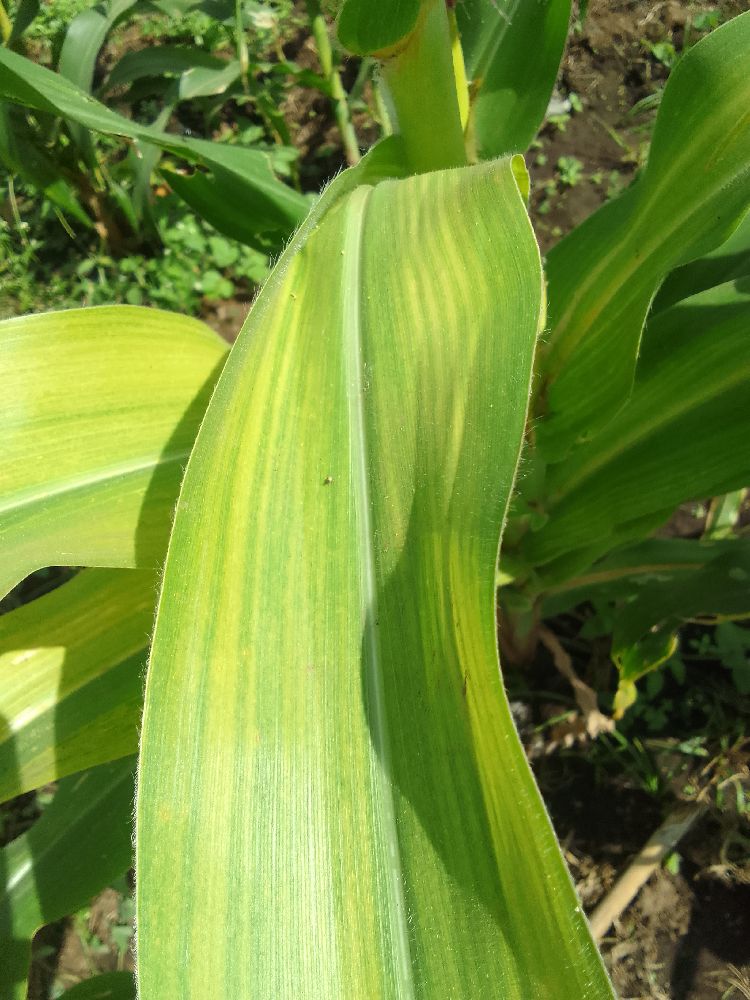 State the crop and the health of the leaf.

maize, maize lethal necrosis
